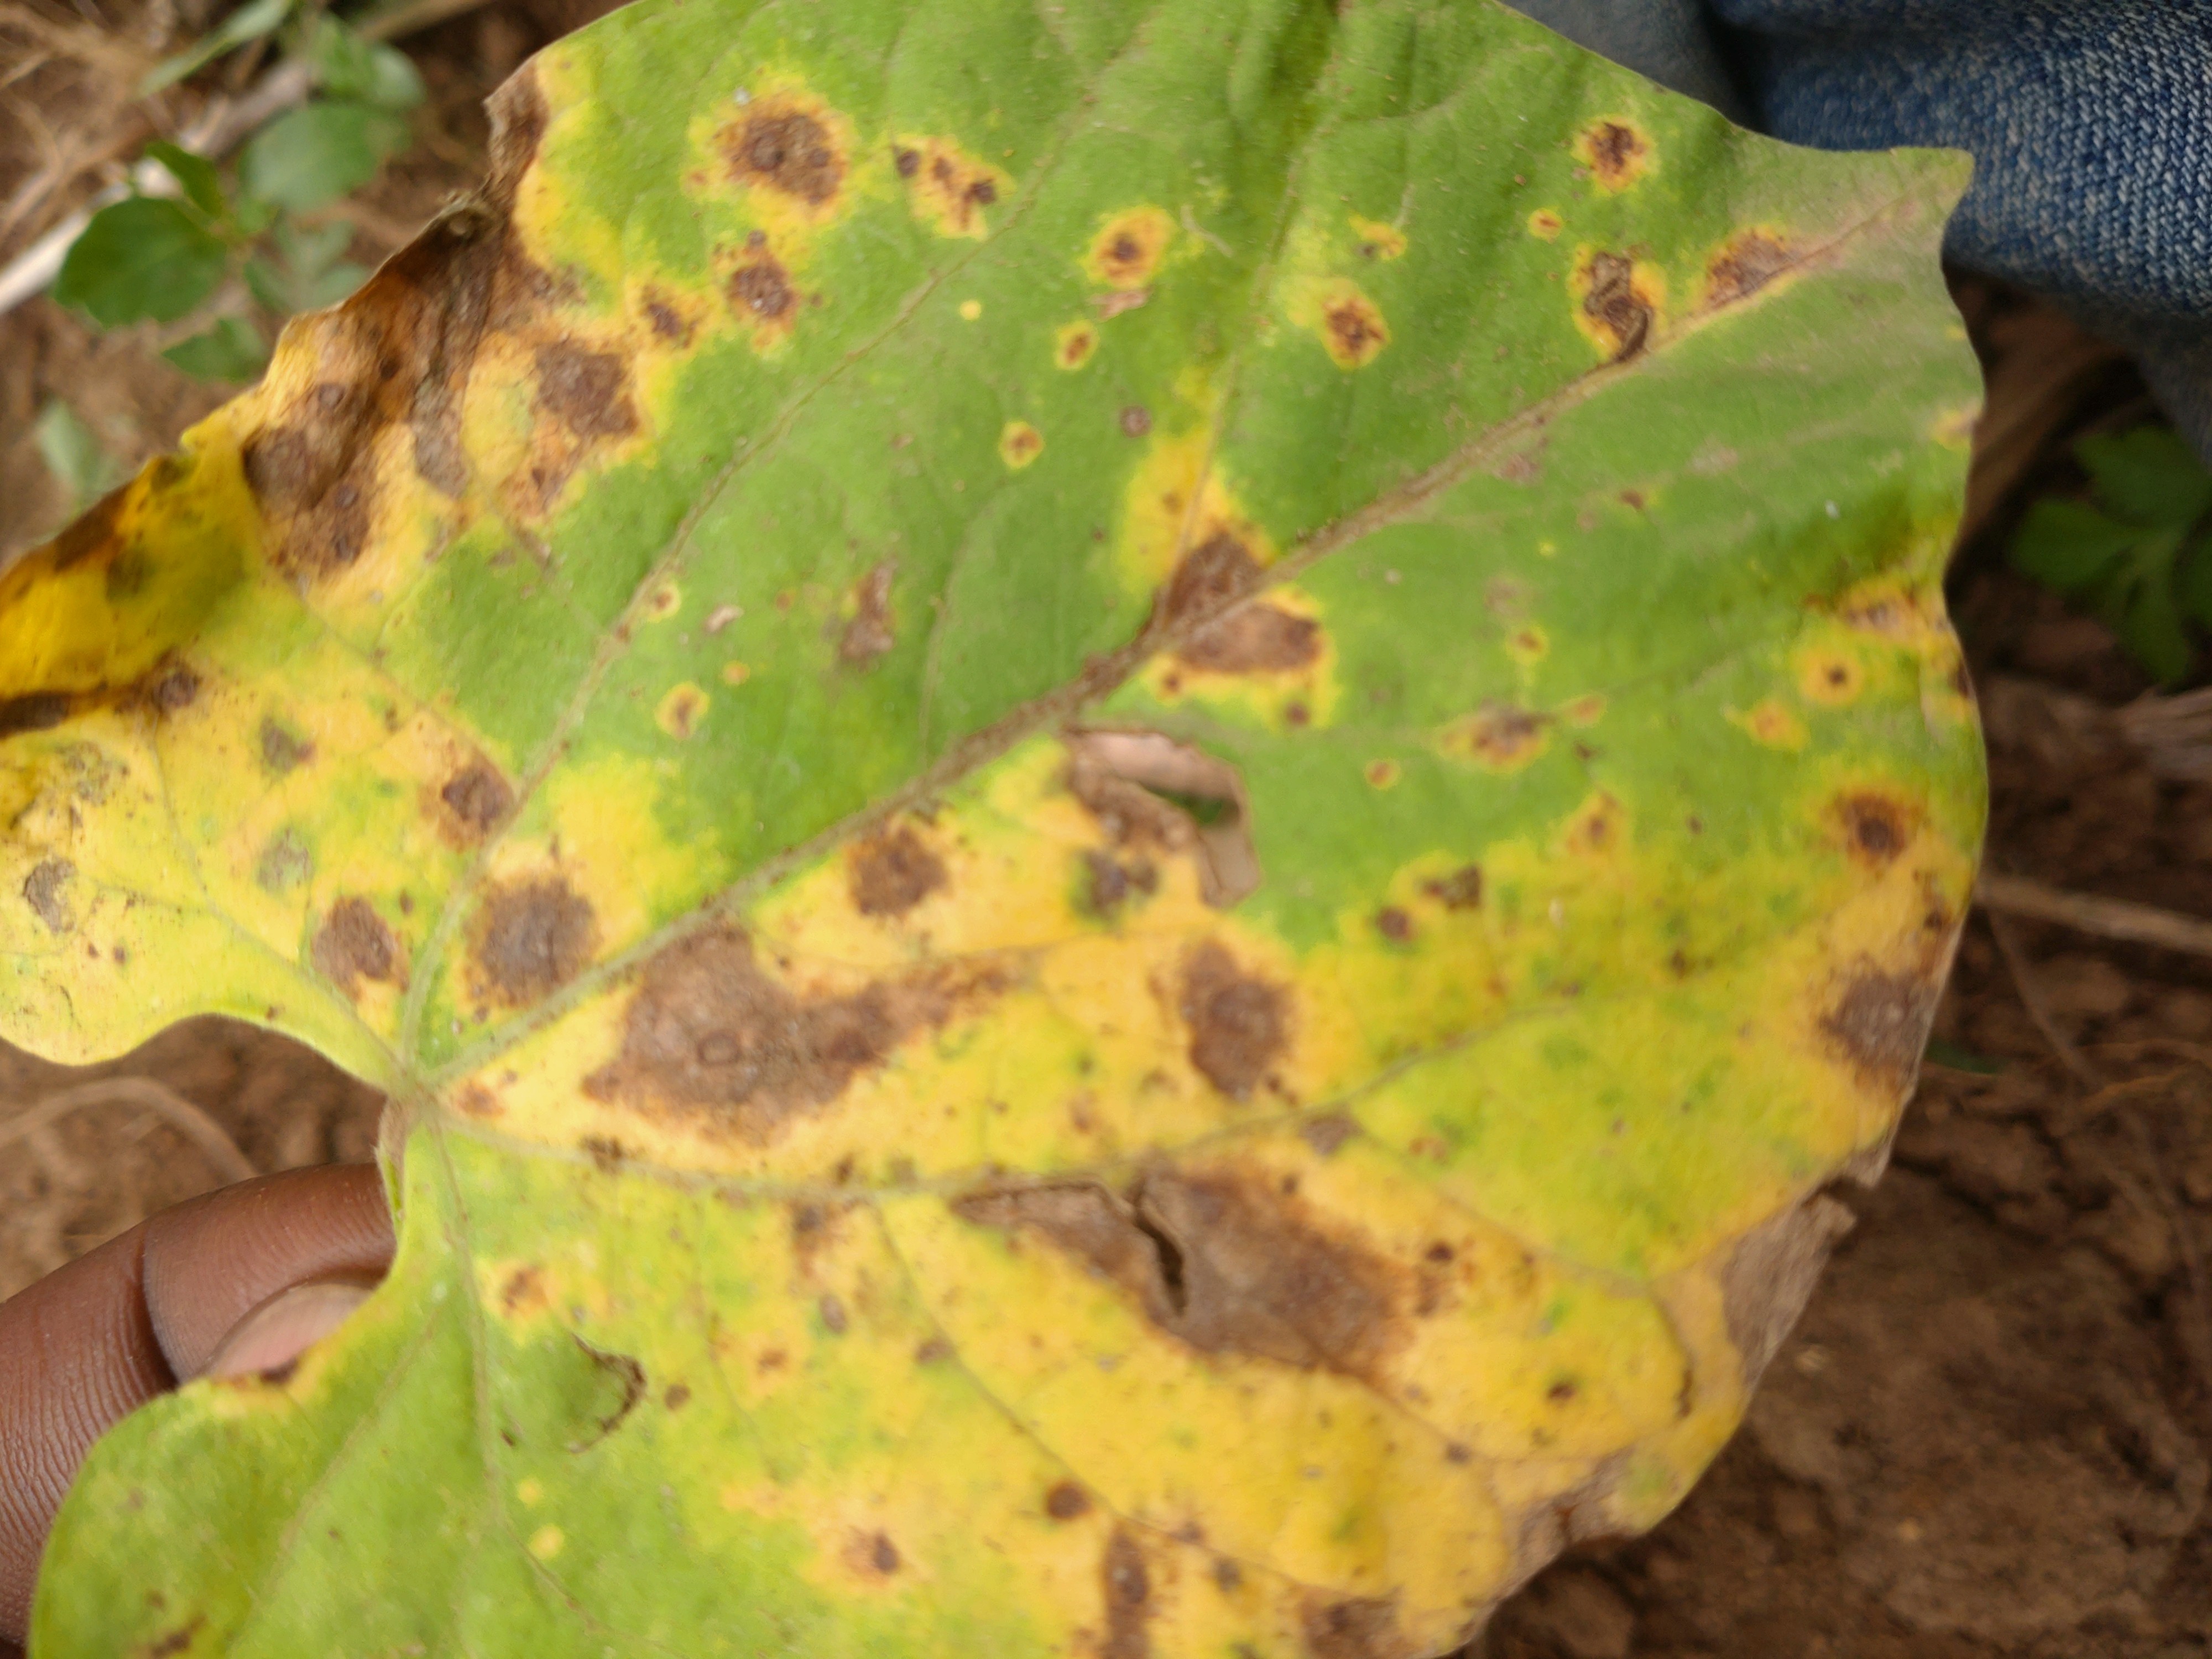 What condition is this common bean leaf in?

rust
